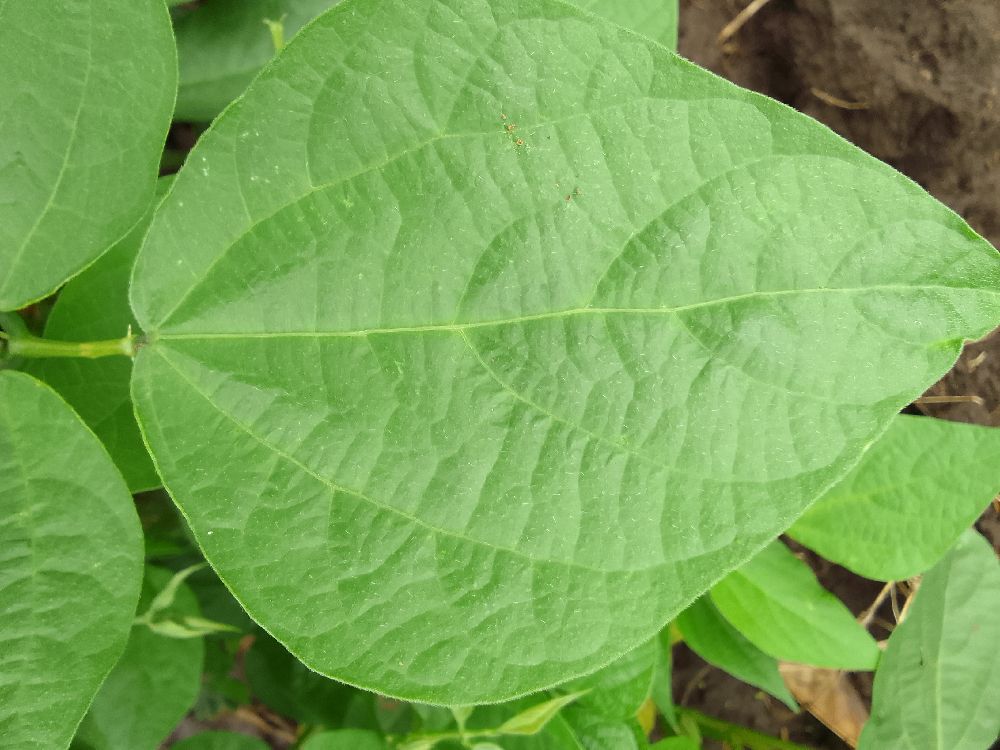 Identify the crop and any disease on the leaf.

common bean, healthy
